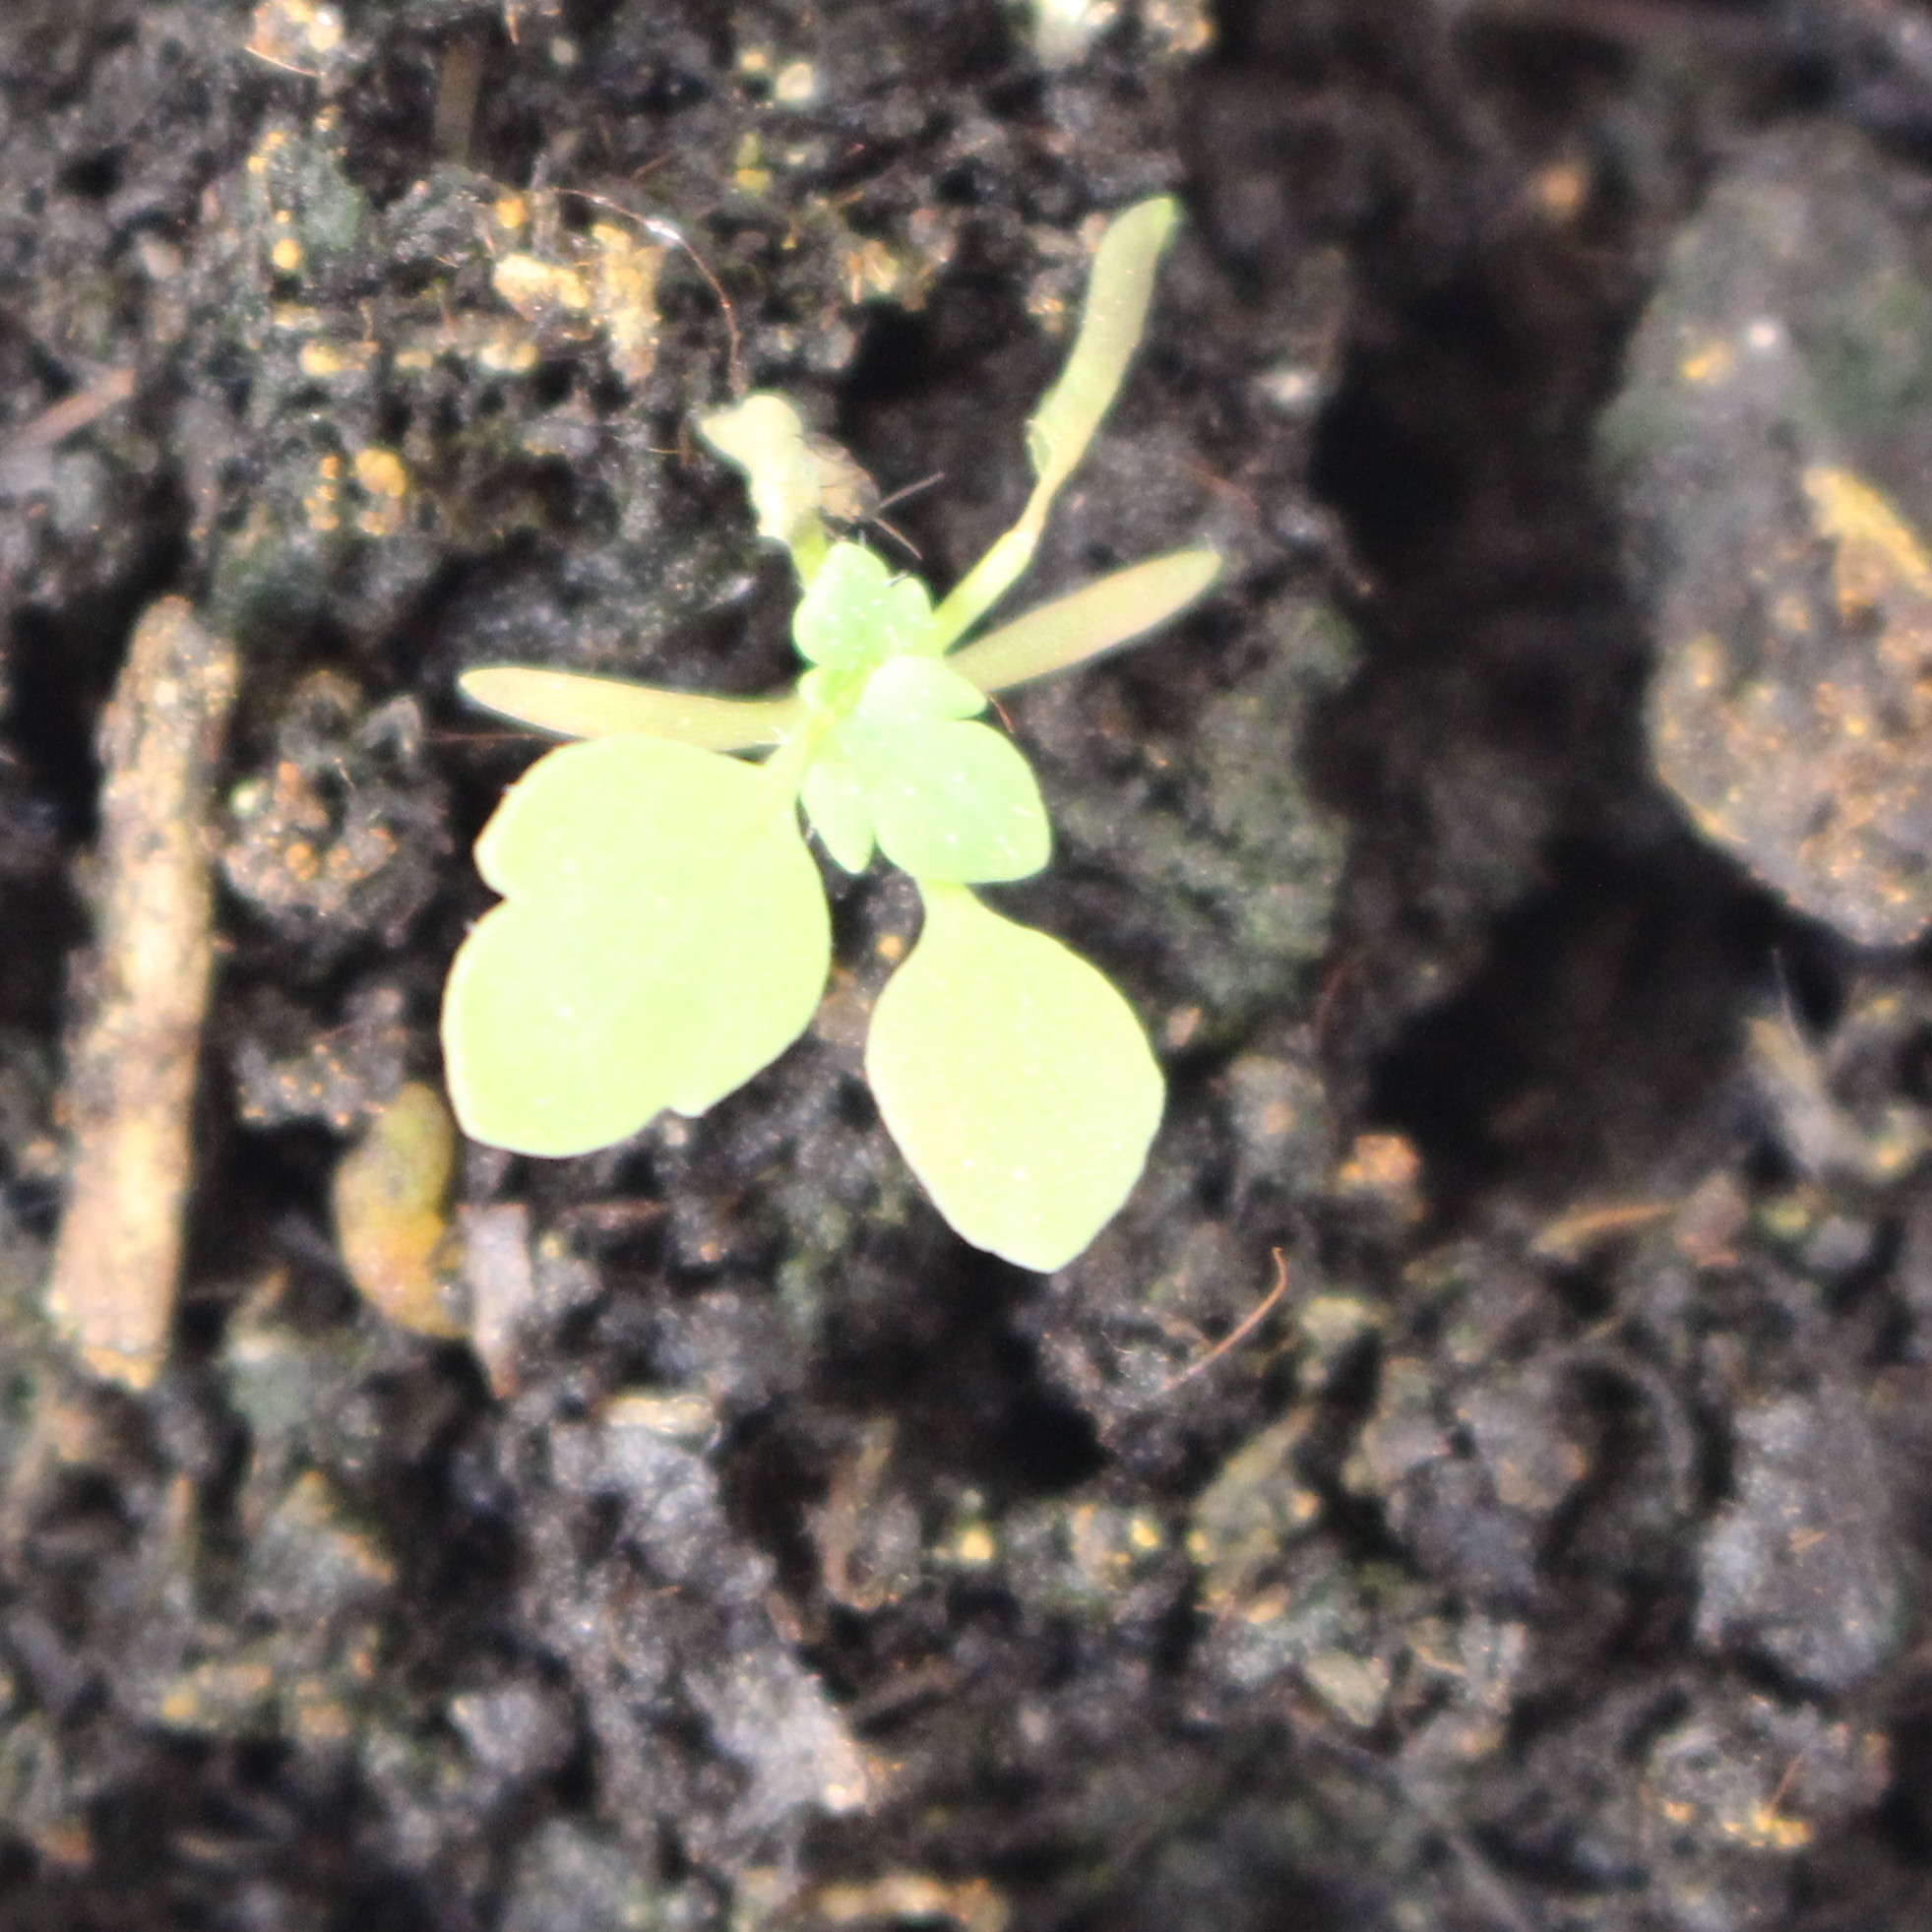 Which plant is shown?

Papaver rhoeas
